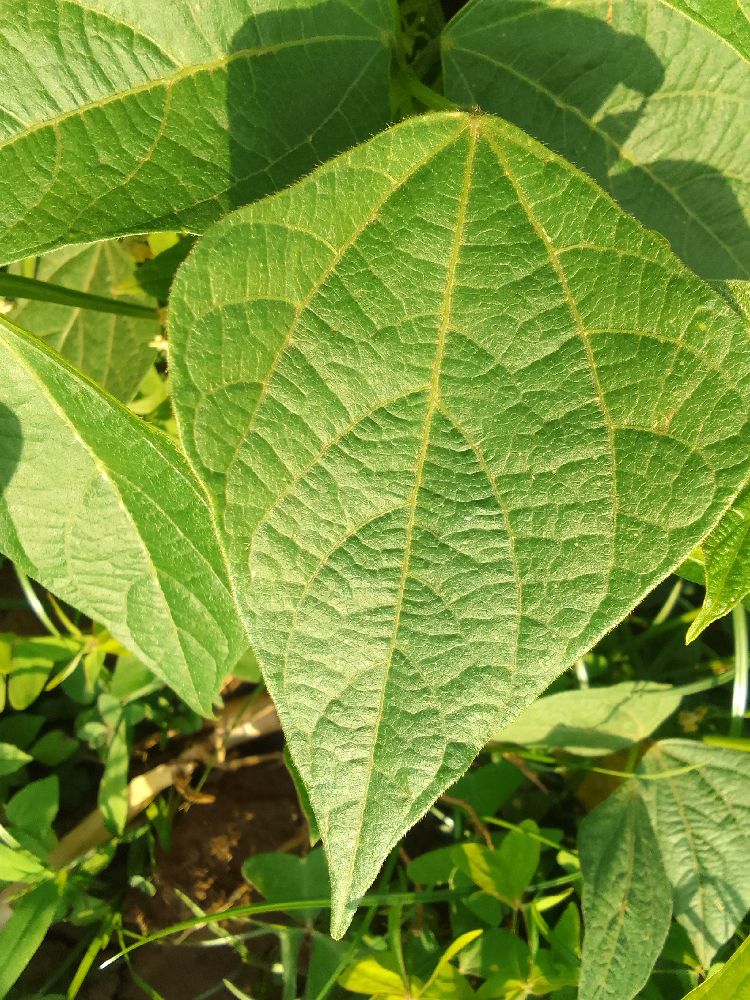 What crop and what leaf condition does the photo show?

common bean, healthy
